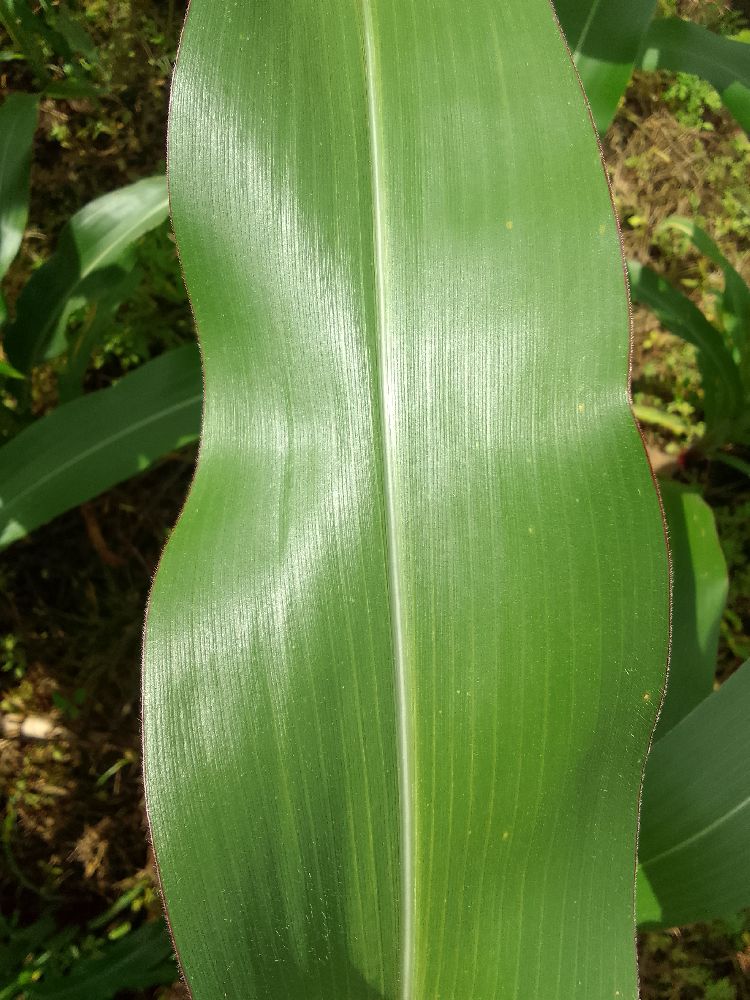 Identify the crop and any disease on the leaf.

maize, healthy
